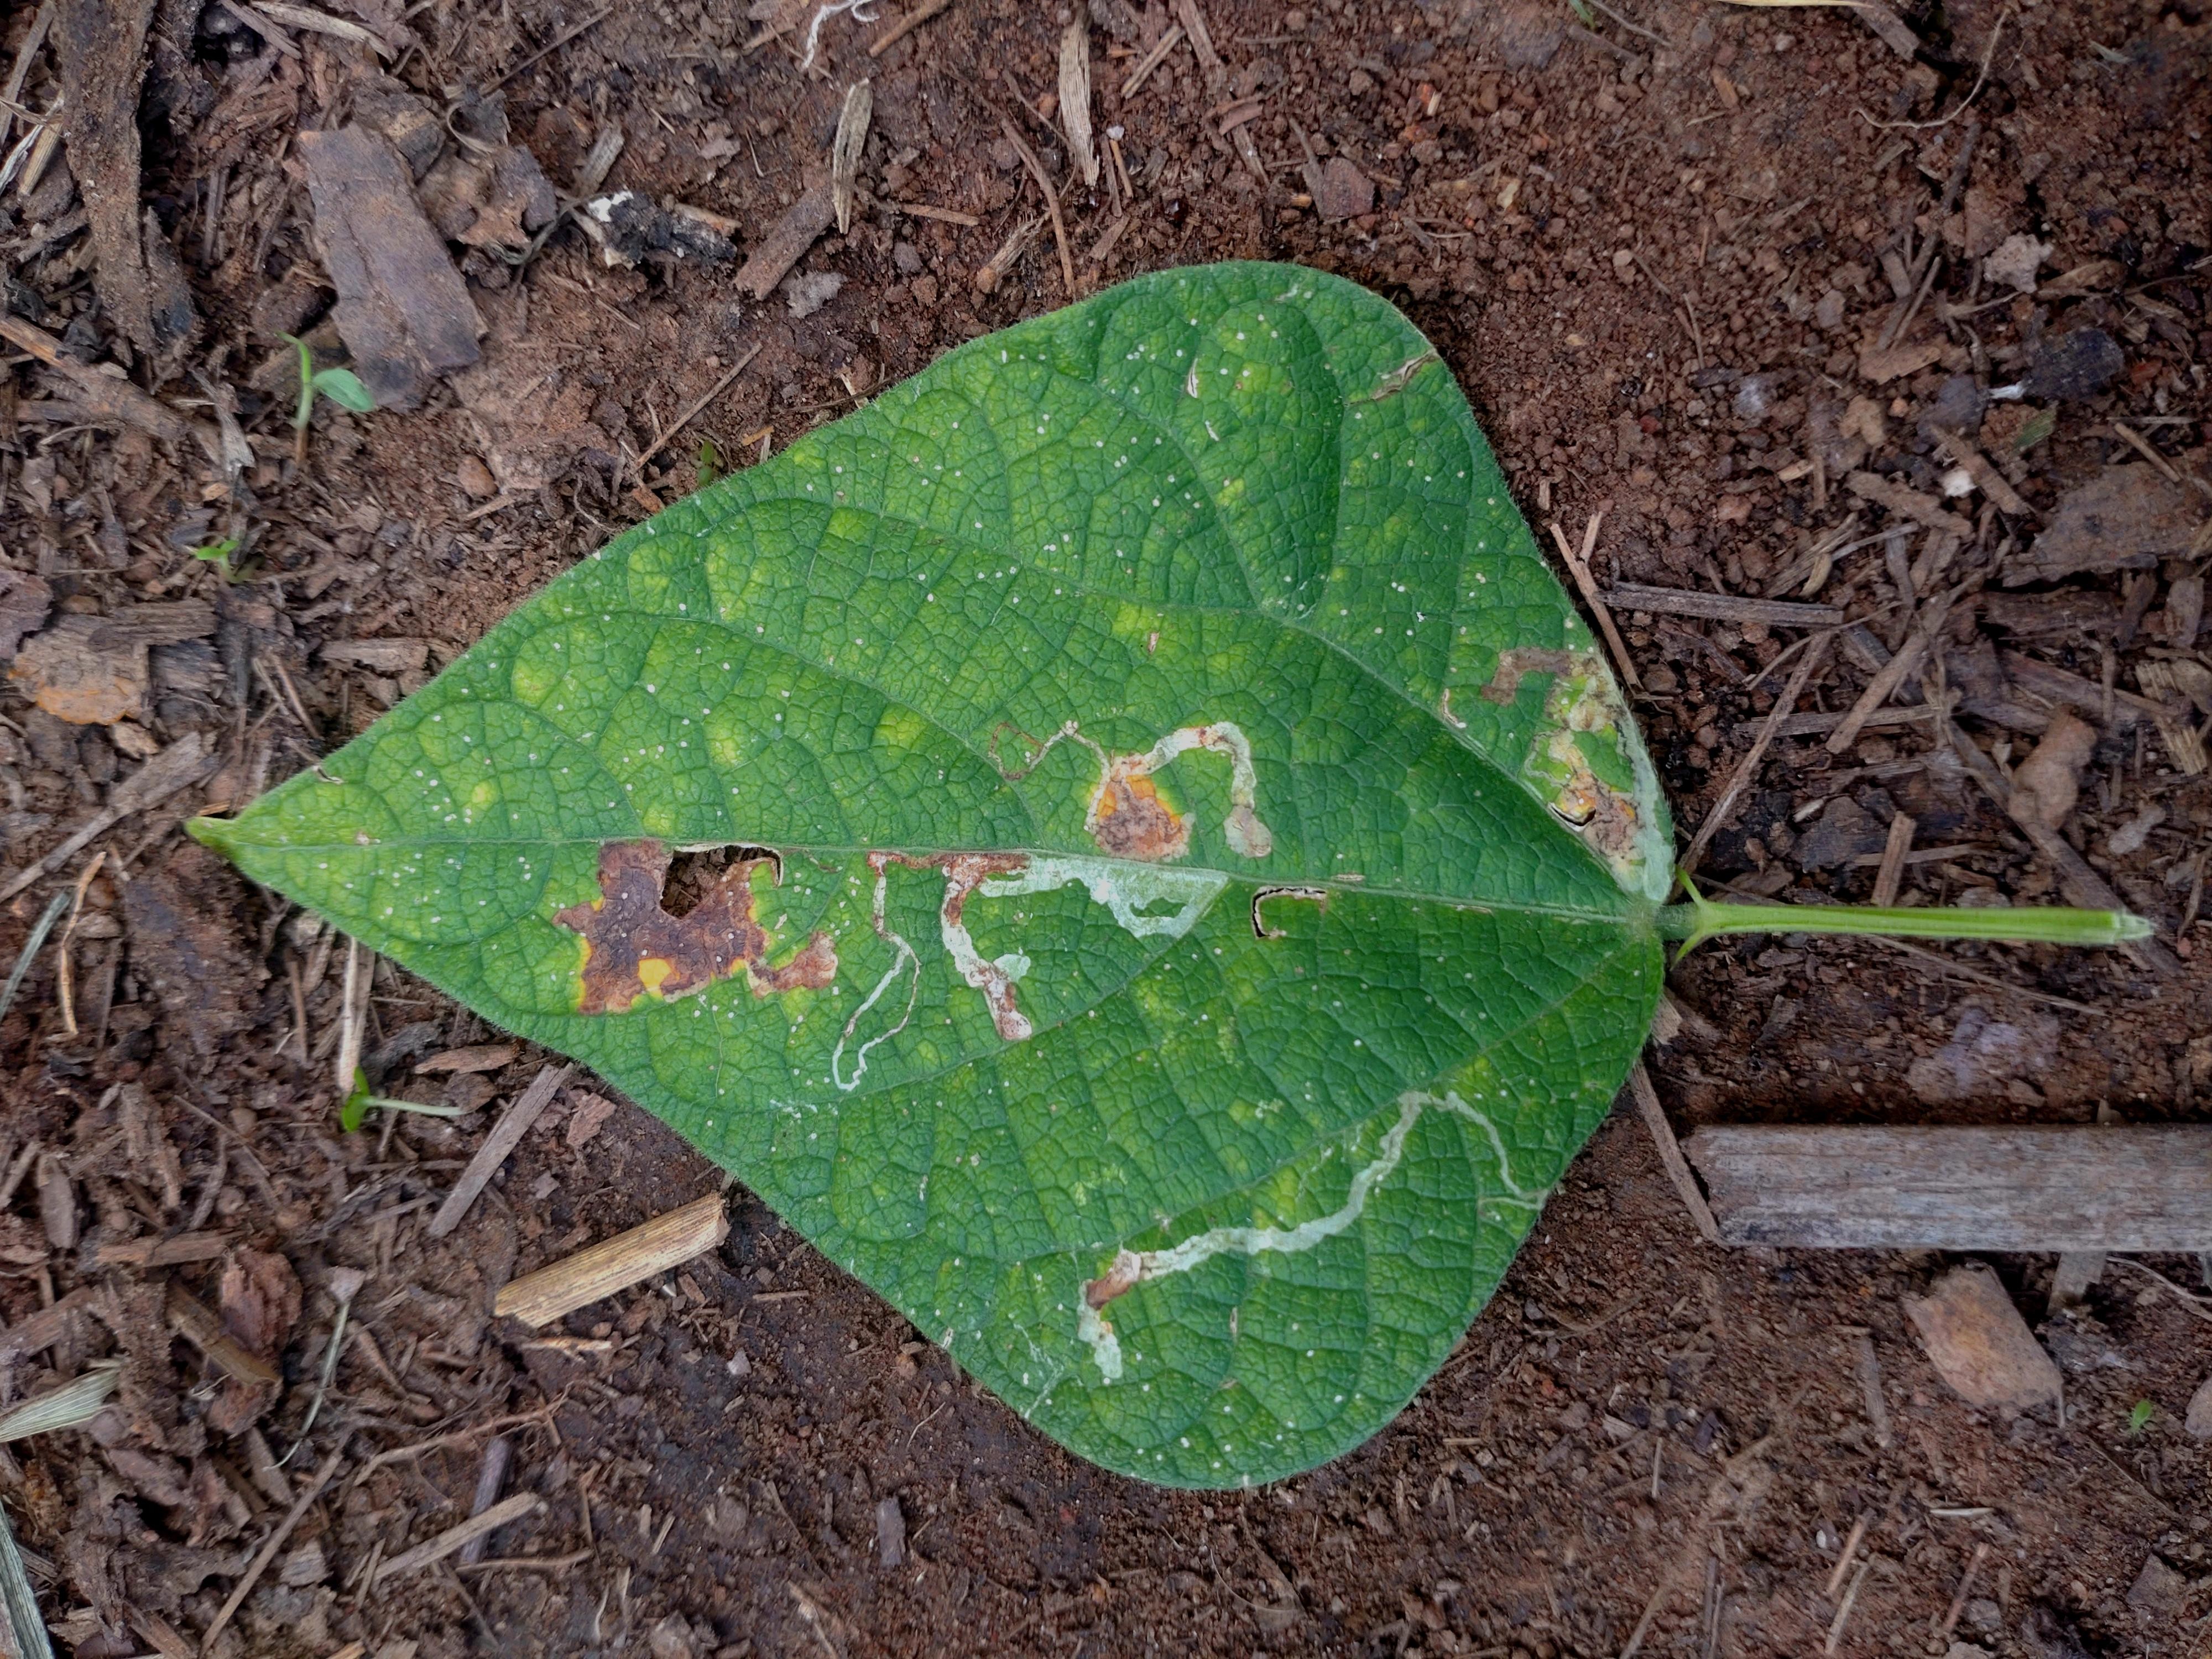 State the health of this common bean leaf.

anthracnose
